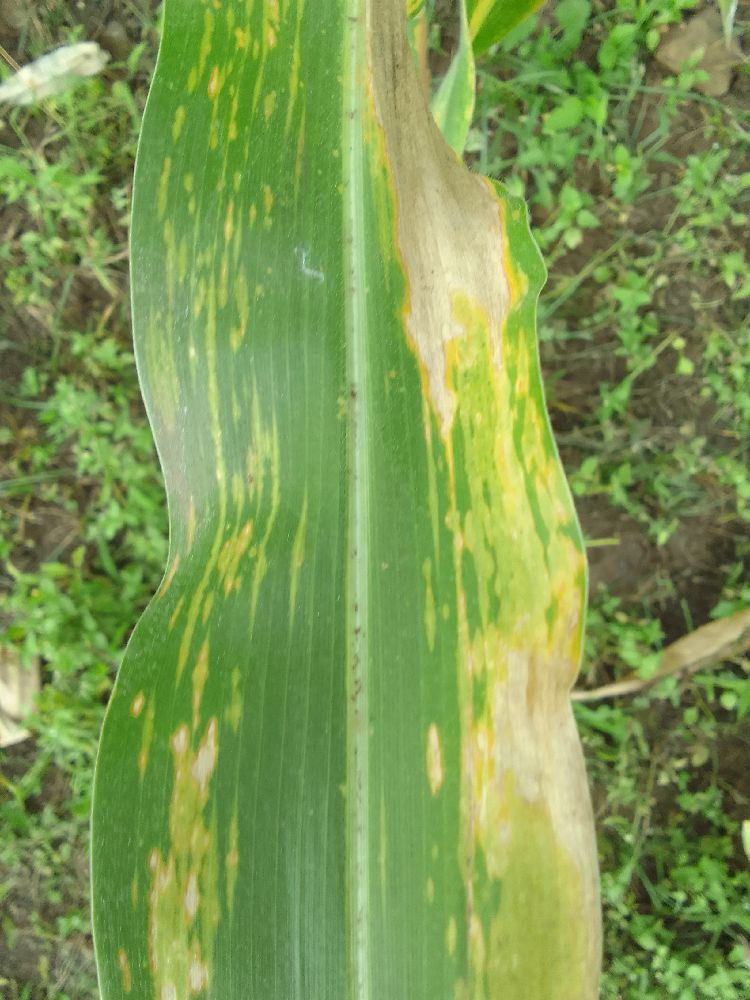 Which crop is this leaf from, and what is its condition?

maize, maize lethal necrosis
